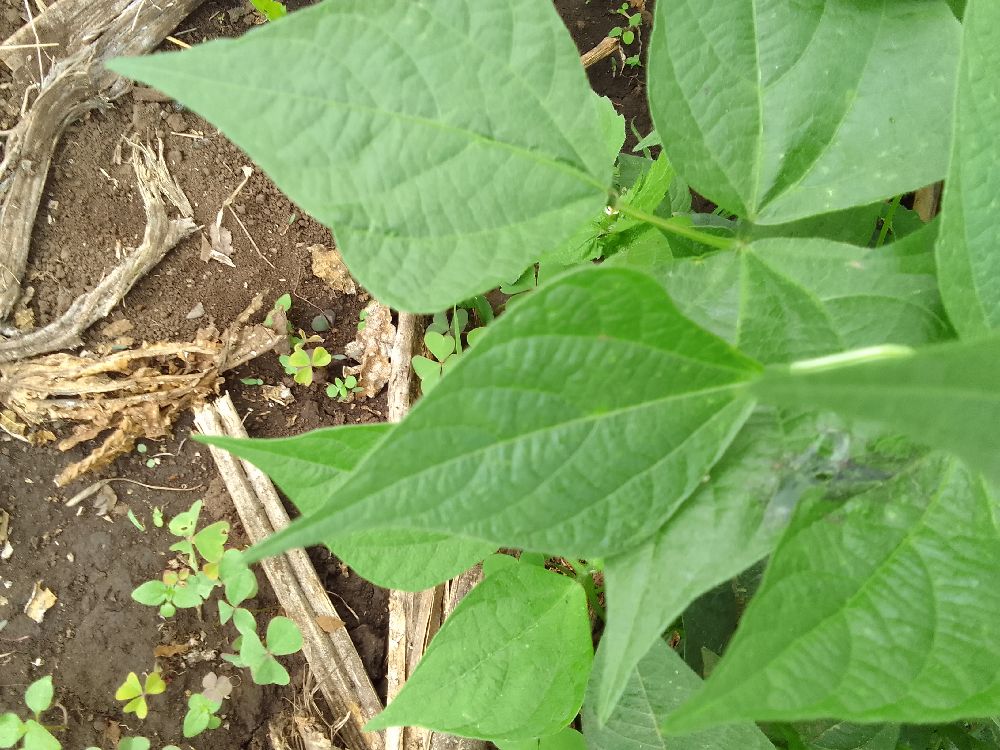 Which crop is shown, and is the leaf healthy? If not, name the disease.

common bean, healthy
